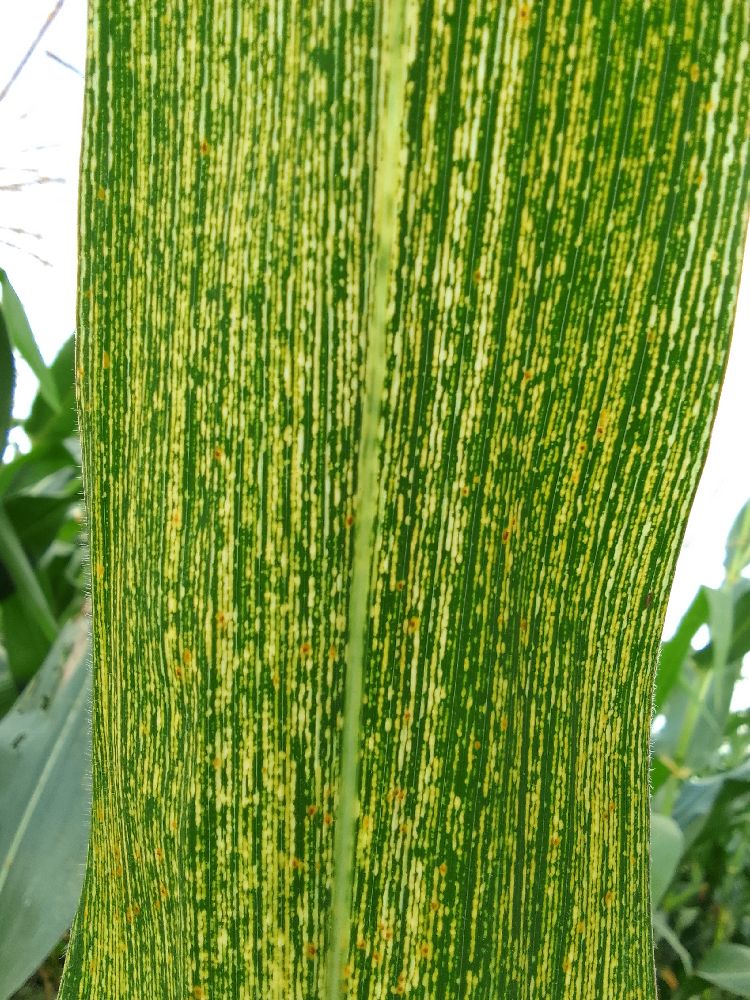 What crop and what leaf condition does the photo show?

maize, maize streak virus
